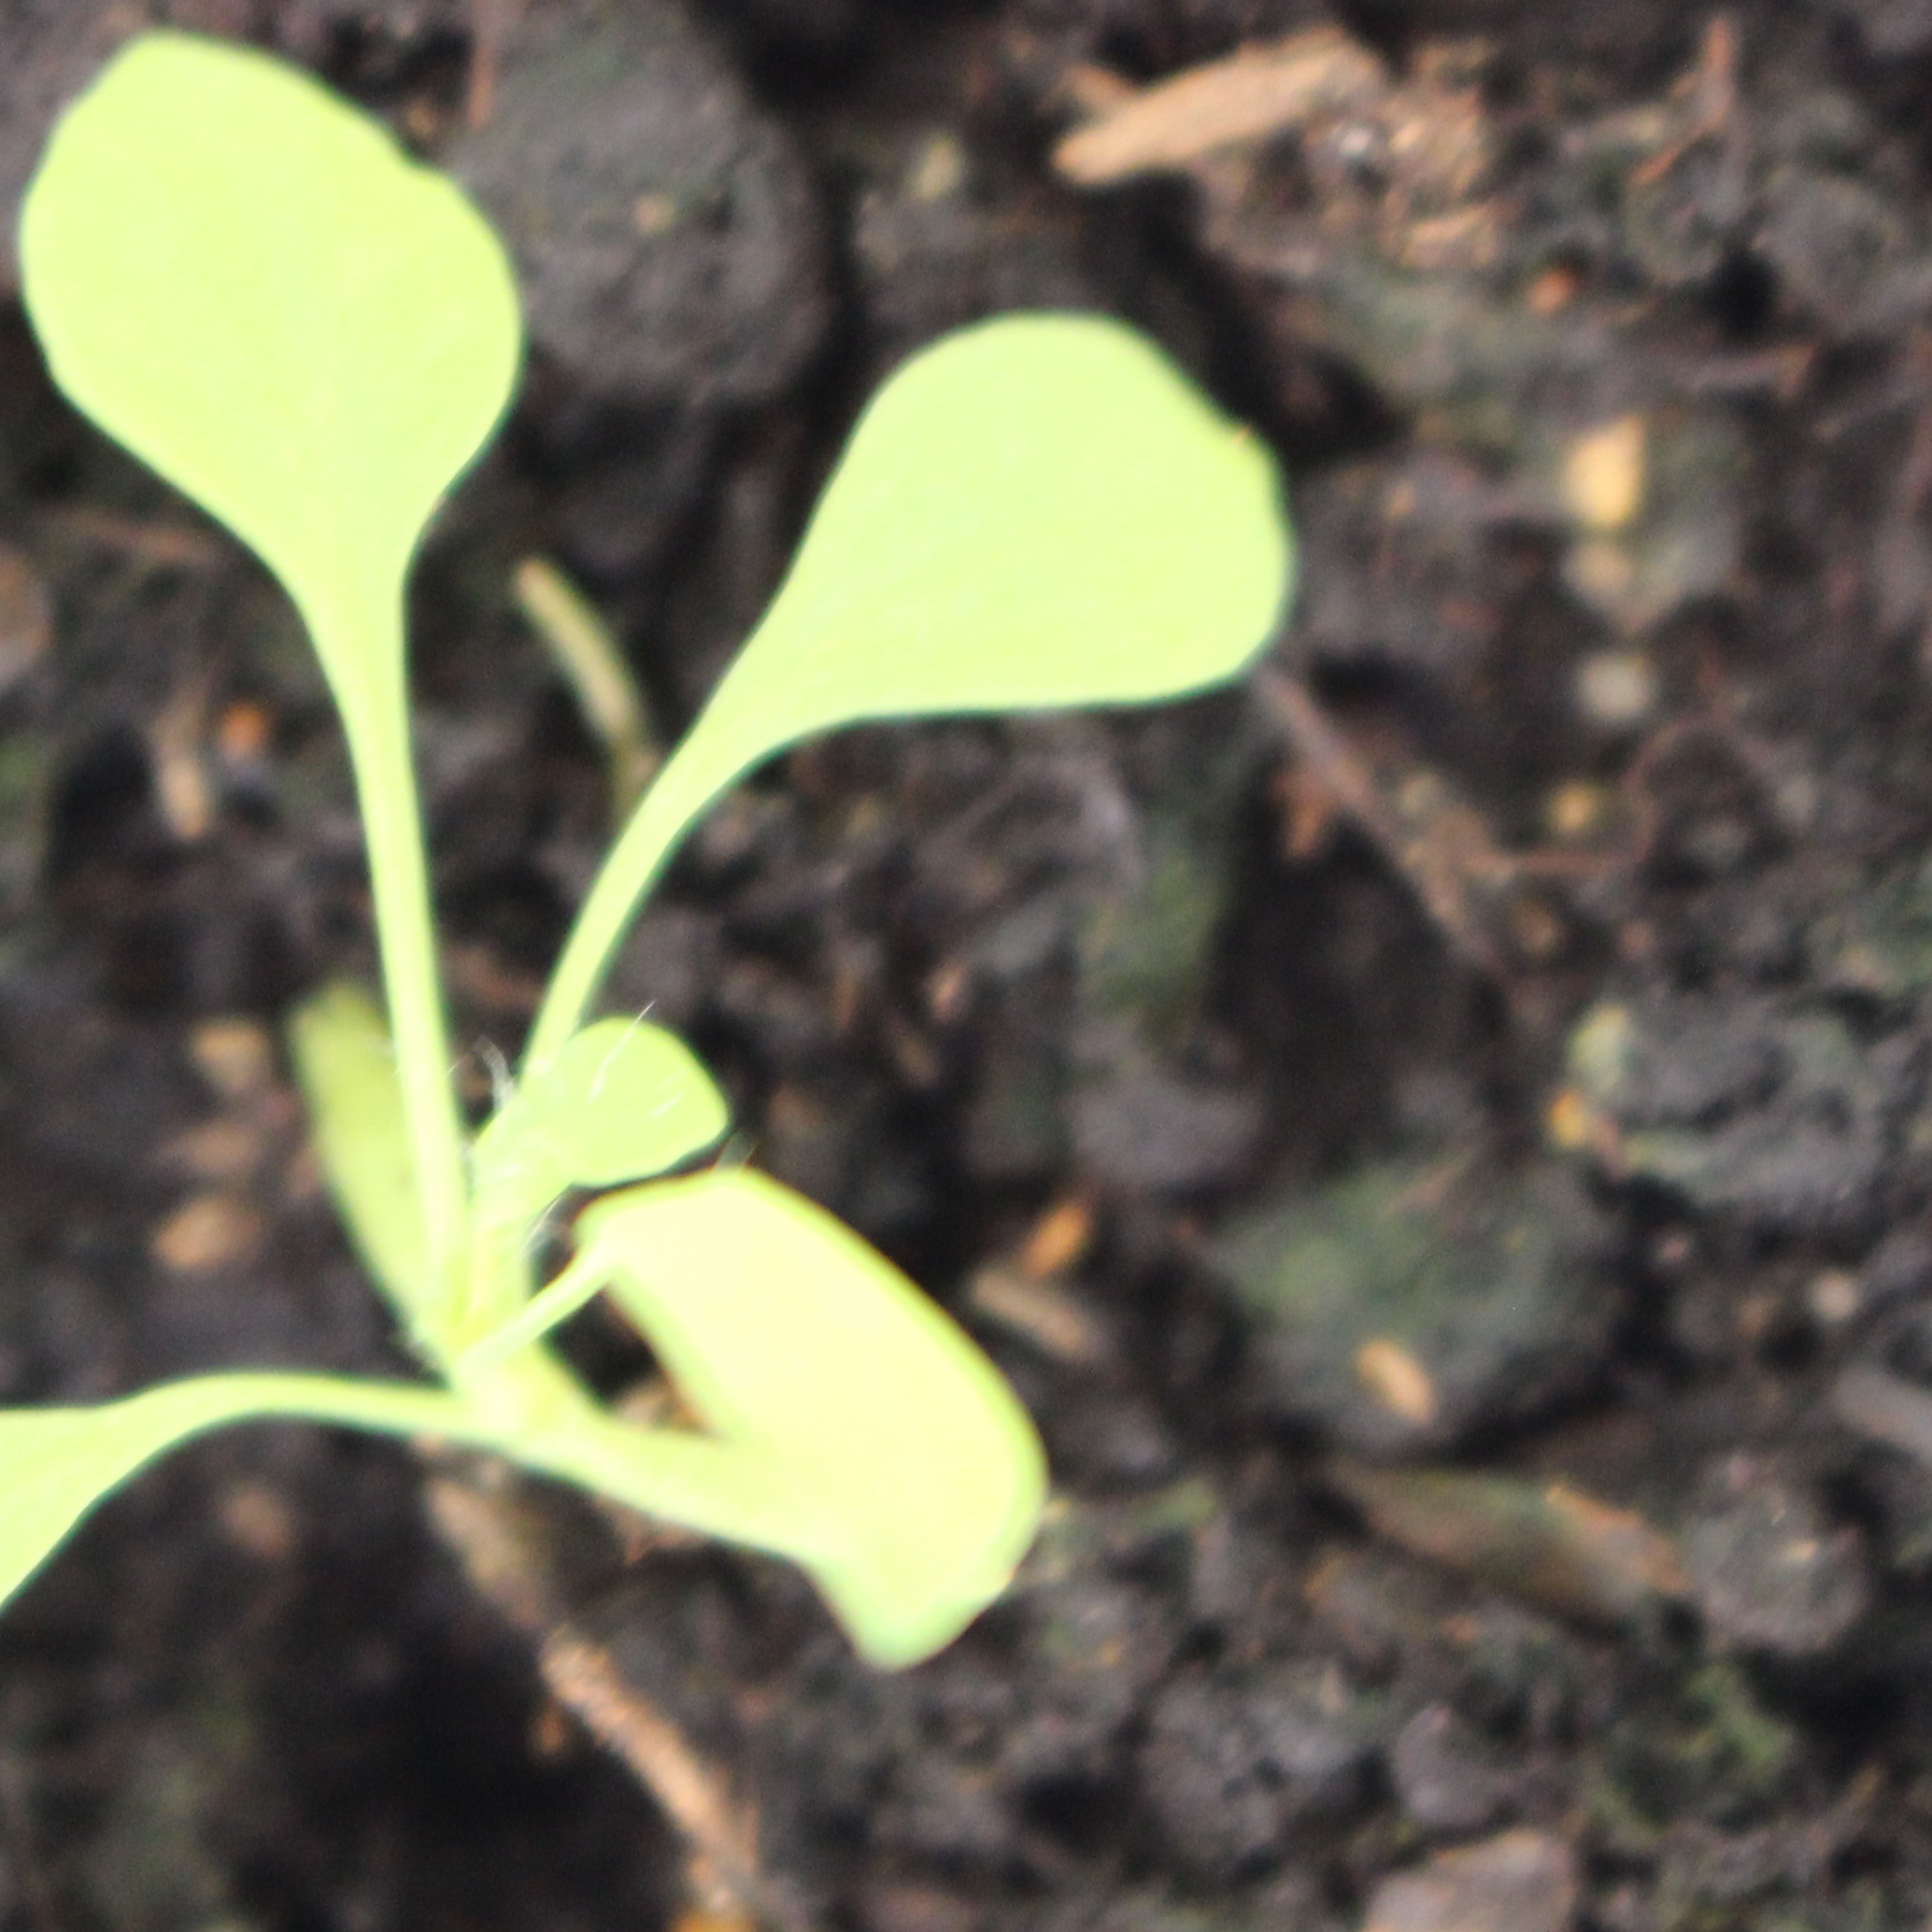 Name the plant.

Papaver rhoeas
